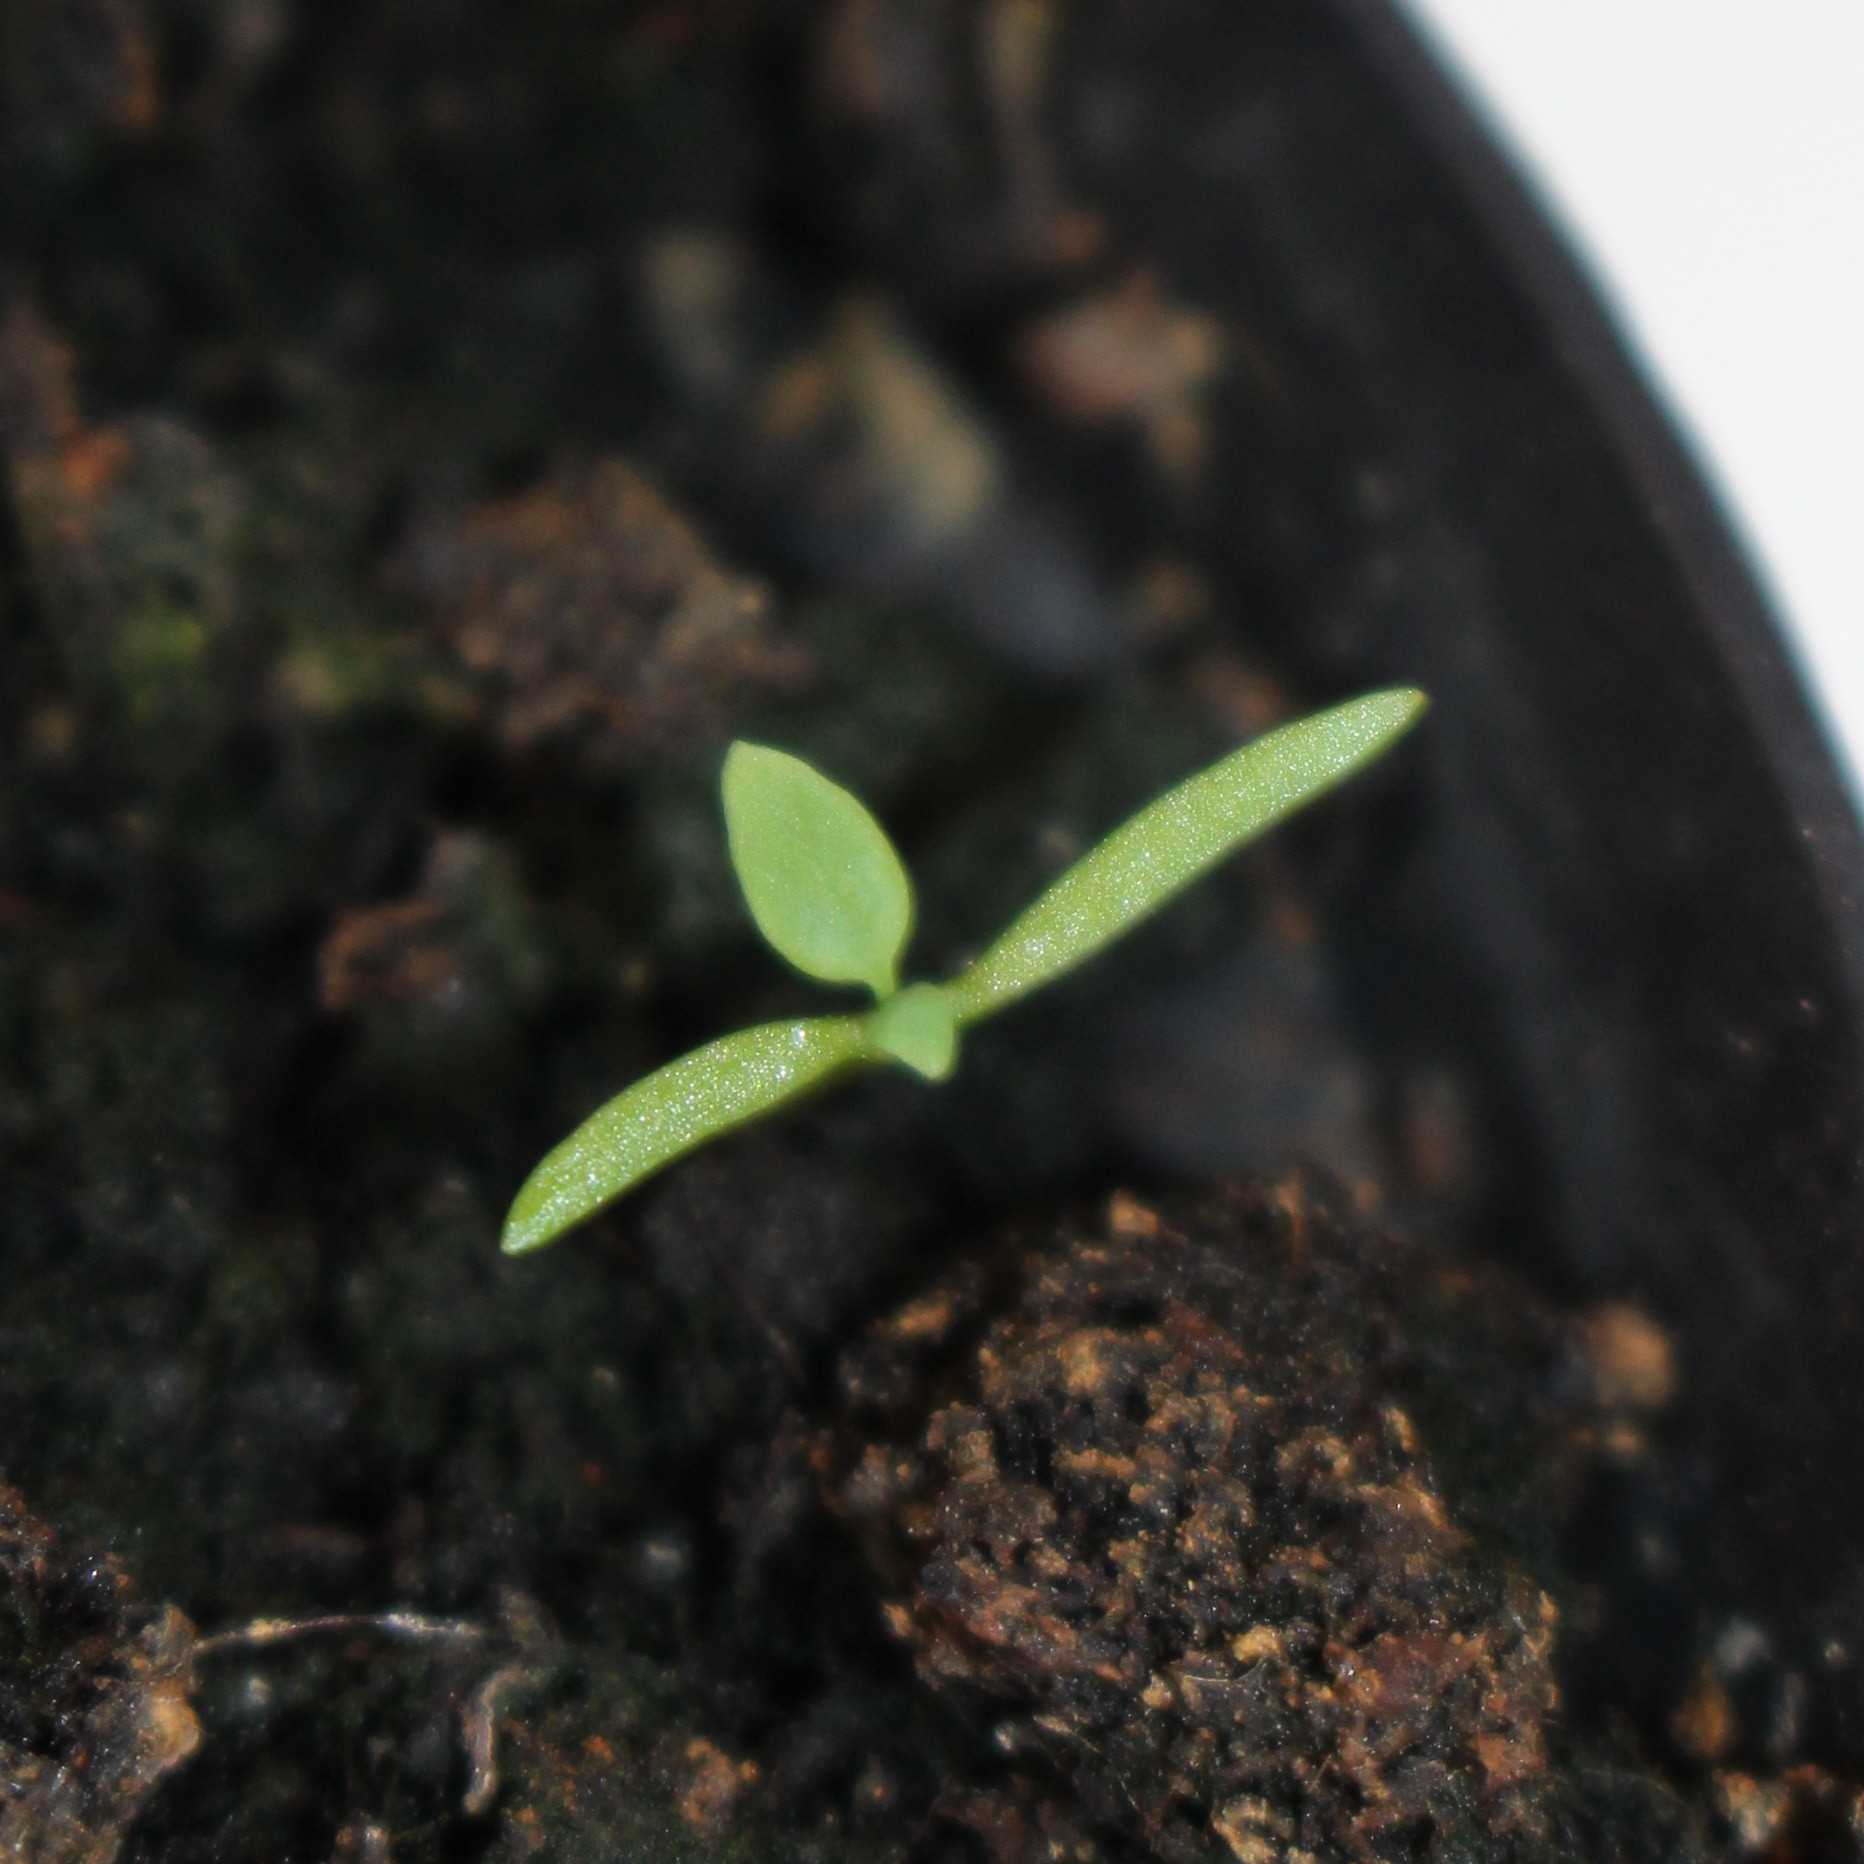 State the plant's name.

Papaver rhoeas
